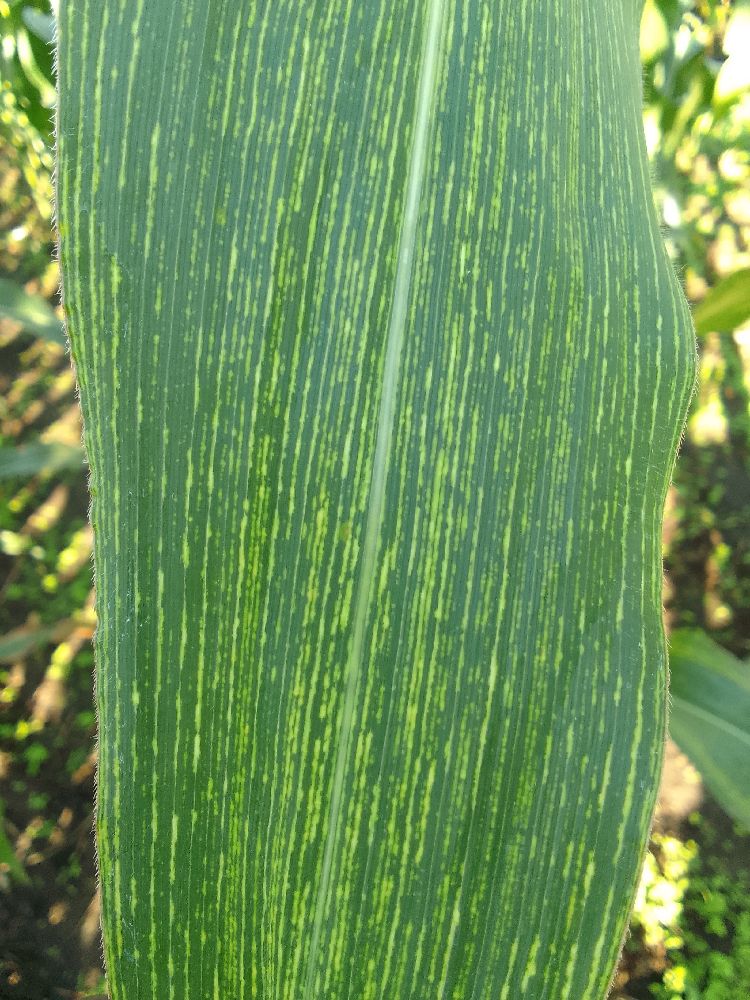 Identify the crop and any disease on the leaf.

maize, maize streak virus
